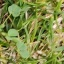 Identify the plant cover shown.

unstructured weed
